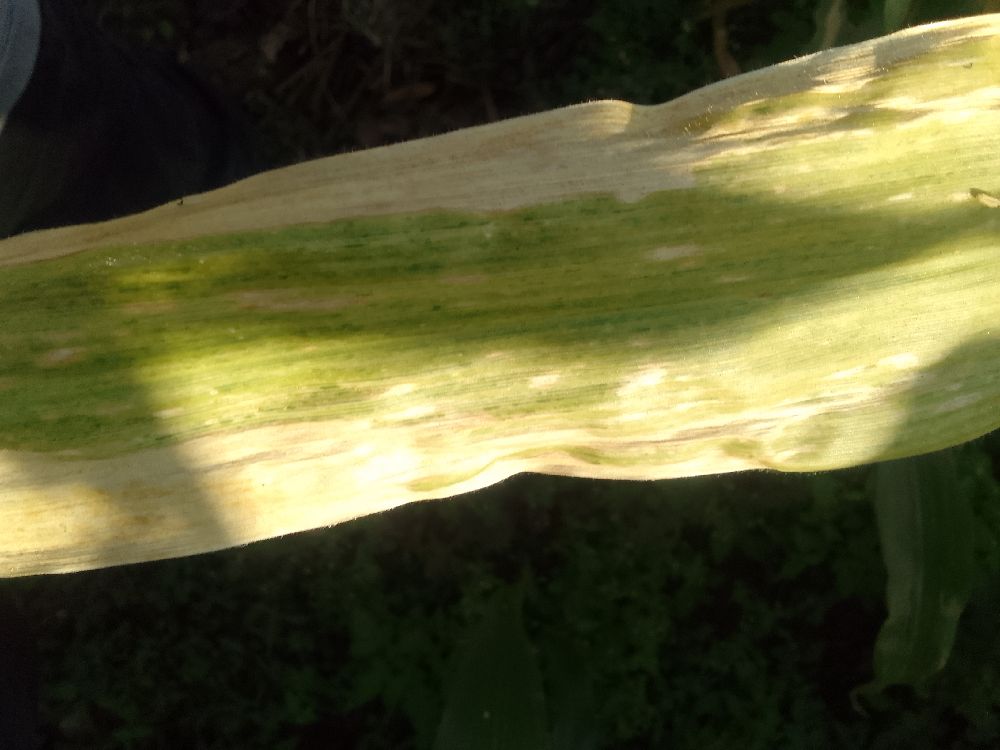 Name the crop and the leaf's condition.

maize, maize lethal necrosis
